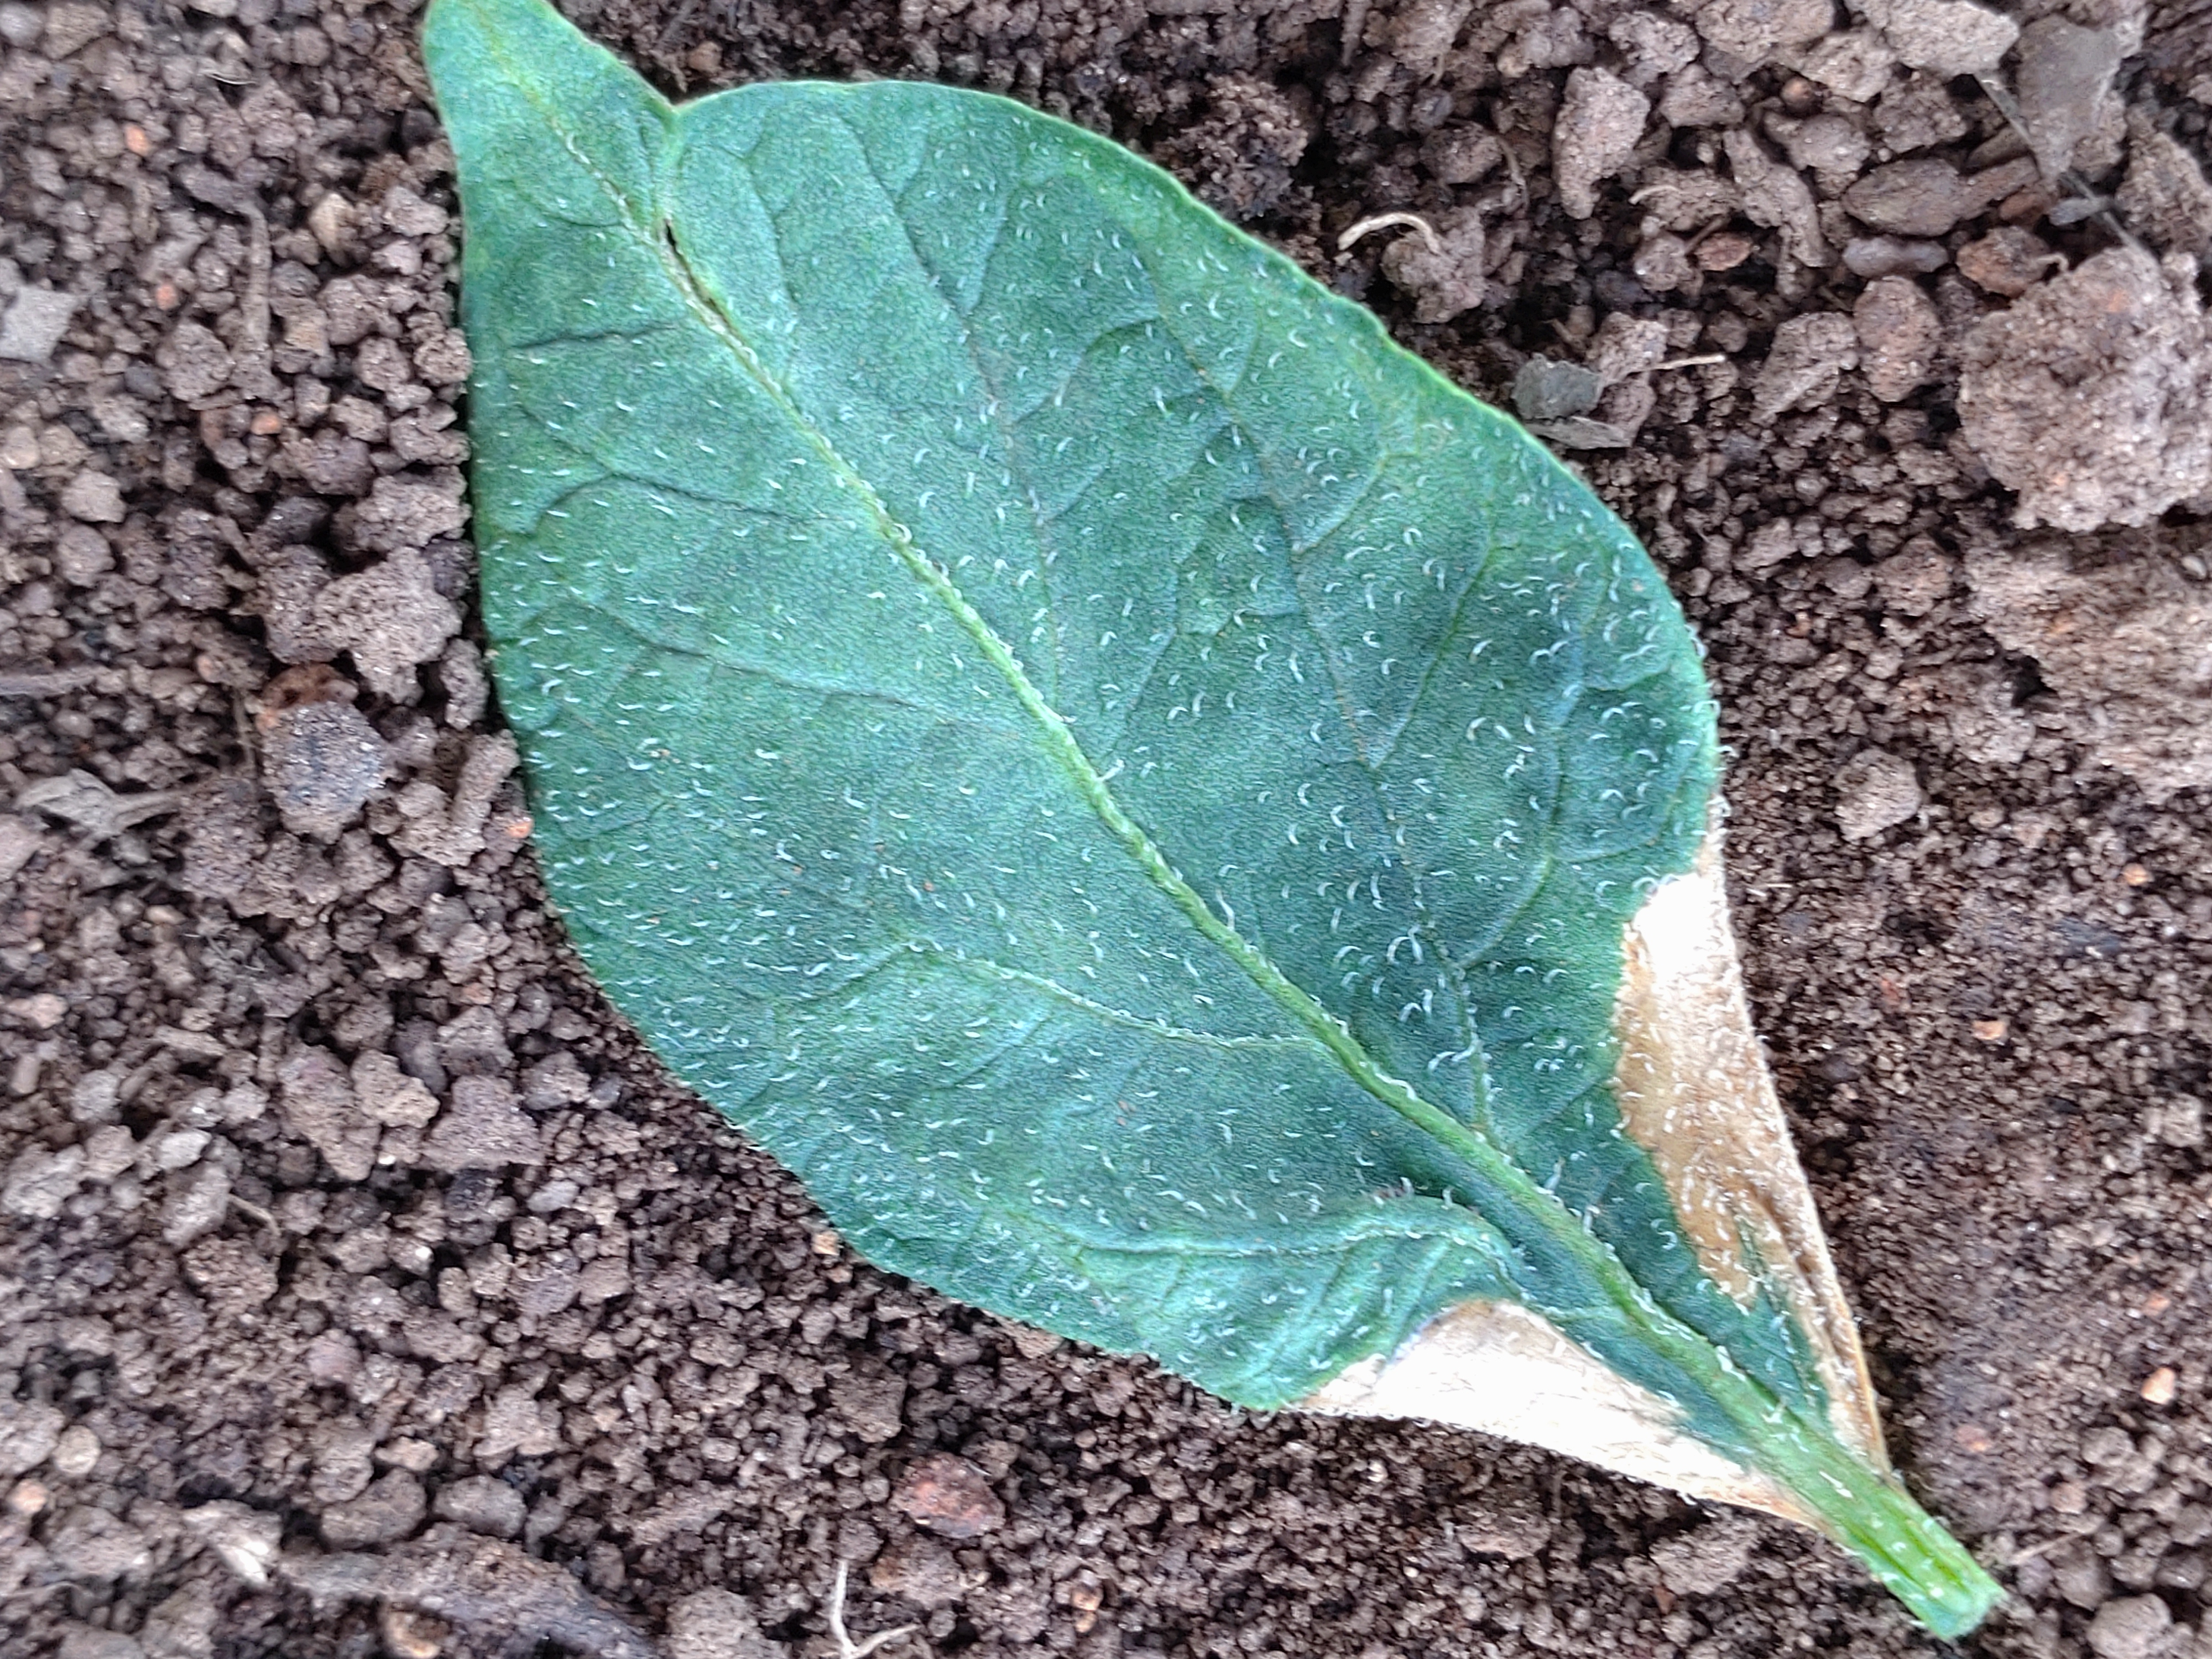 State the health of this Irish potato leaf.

early blight
